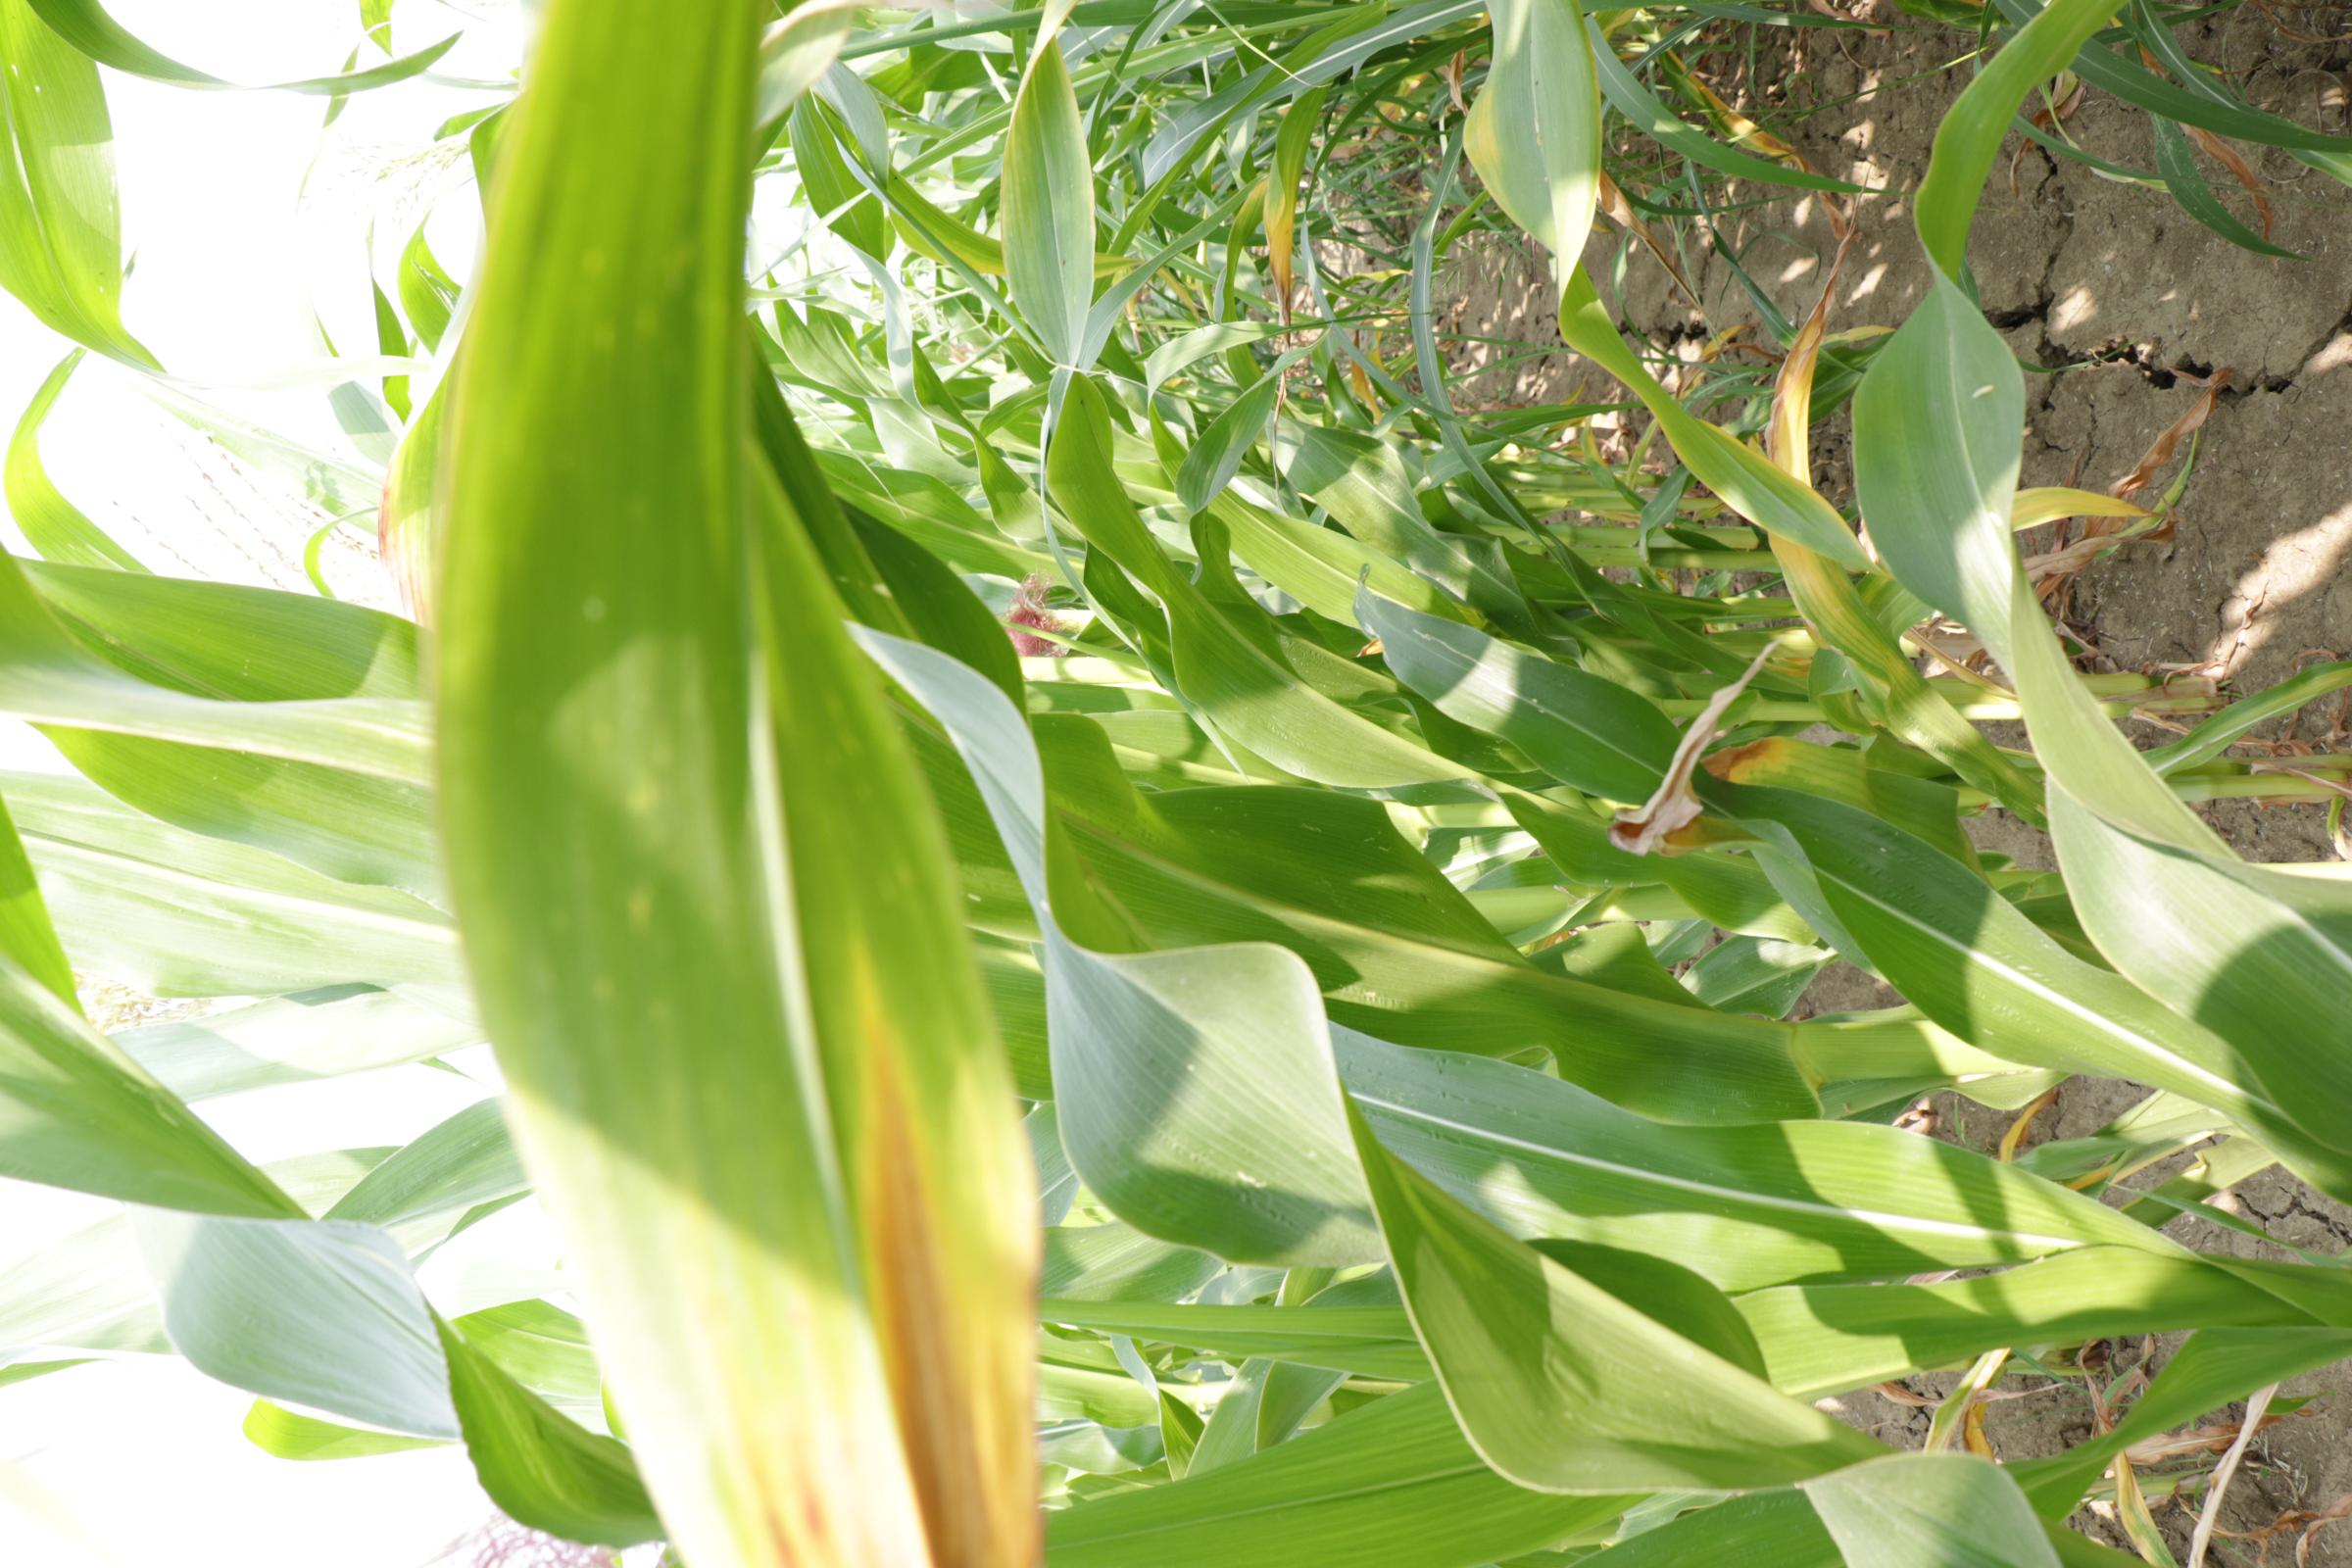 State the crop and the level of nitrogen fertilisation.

maize, full nitrogen fertilisation
